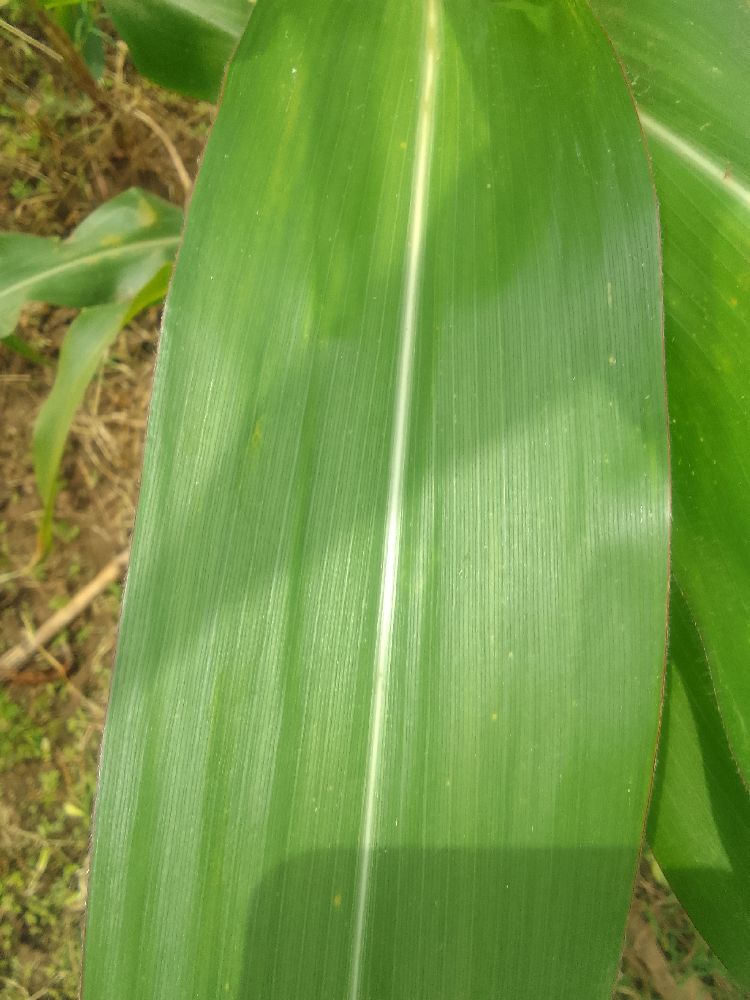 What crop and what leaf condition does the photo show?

maize, healthy
